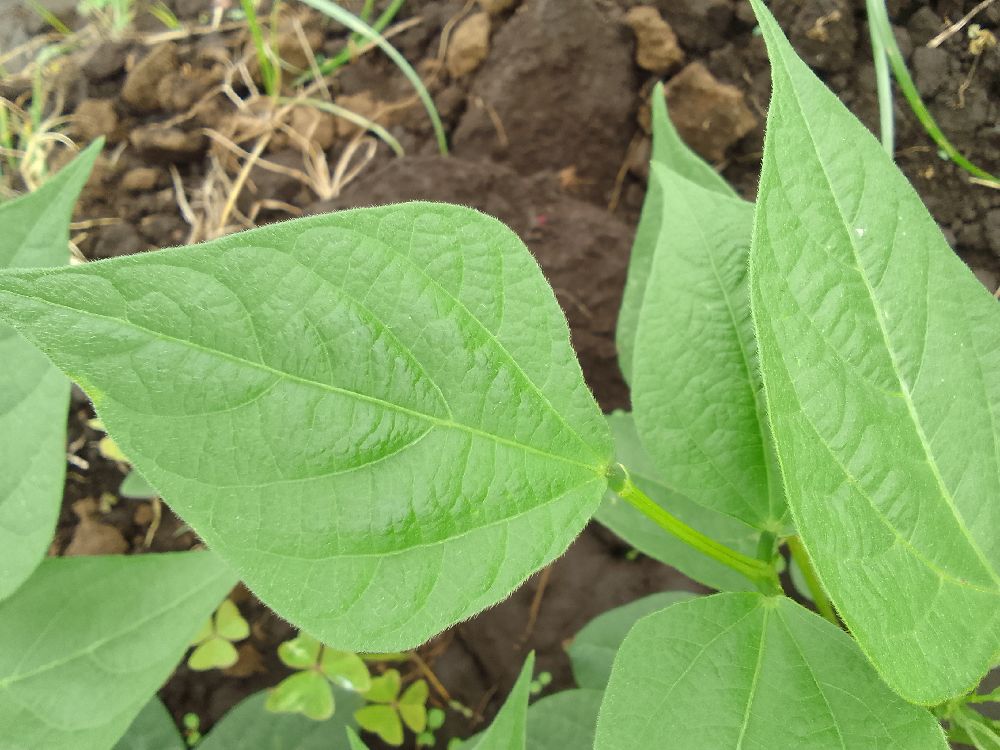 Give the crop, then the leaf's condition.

common bean, healthy
